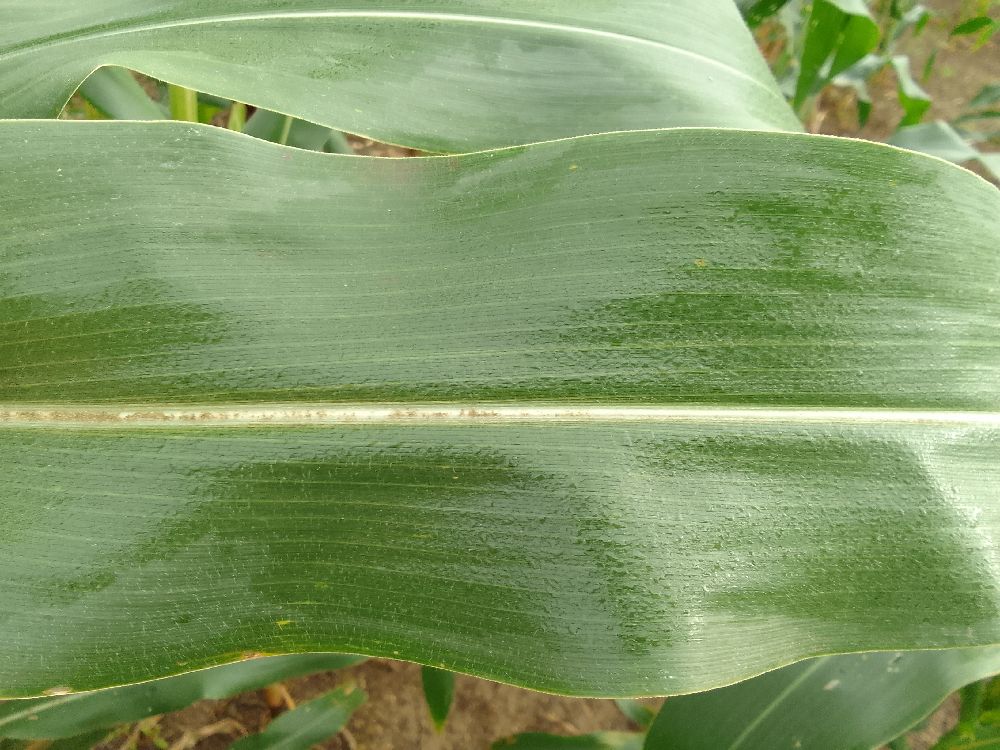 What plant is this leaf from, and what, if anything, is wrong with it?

maize, healthy
